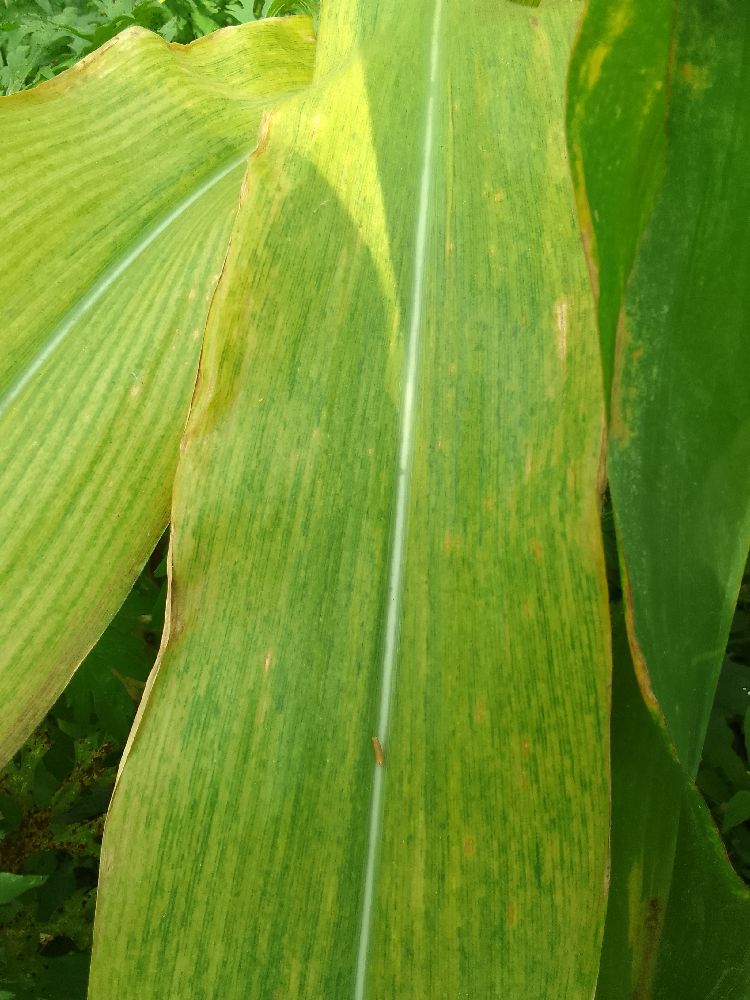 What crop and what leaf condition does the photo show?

maize, maize lethal necrosis
